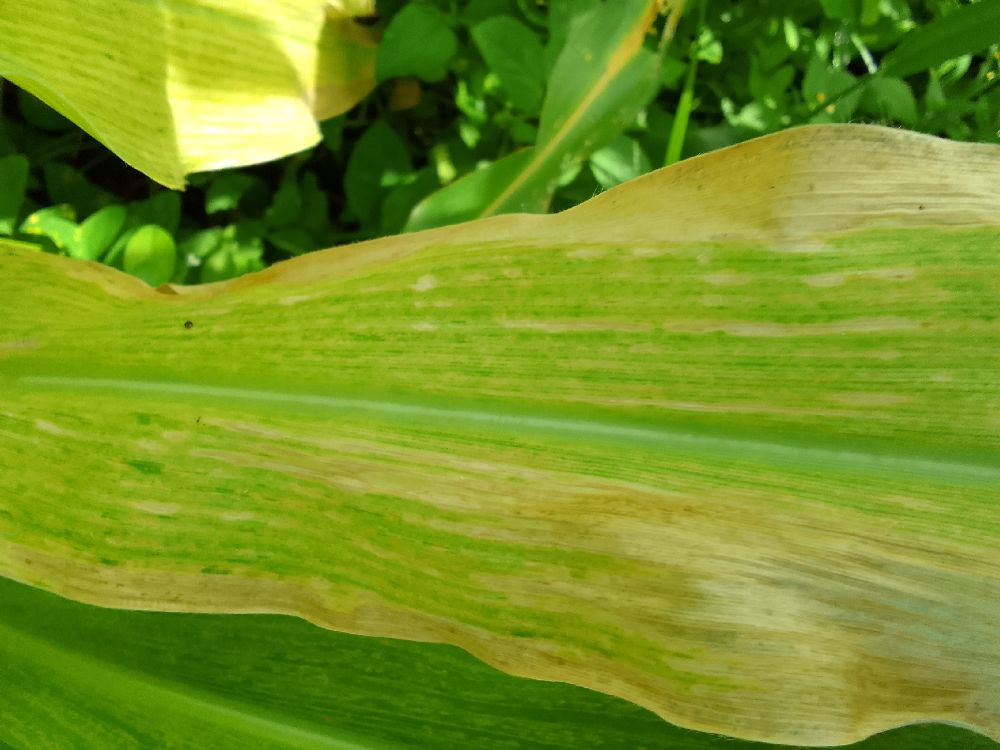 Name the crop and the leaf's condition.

maize, maize lethal necrosis
